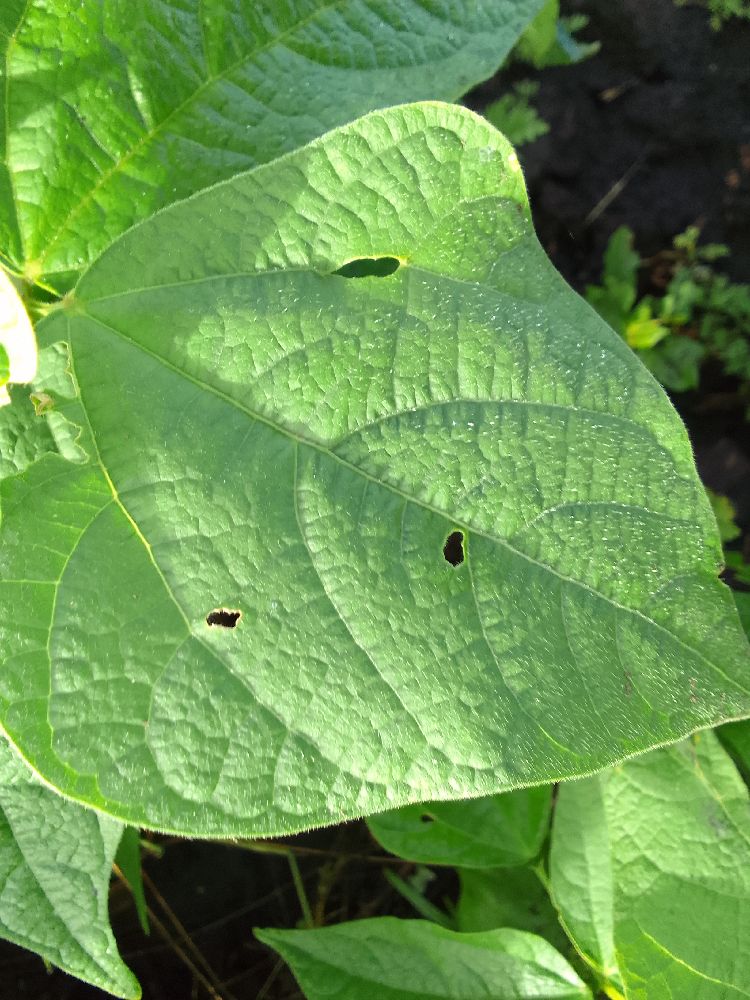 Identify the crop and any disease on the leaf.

common bean, healthy
